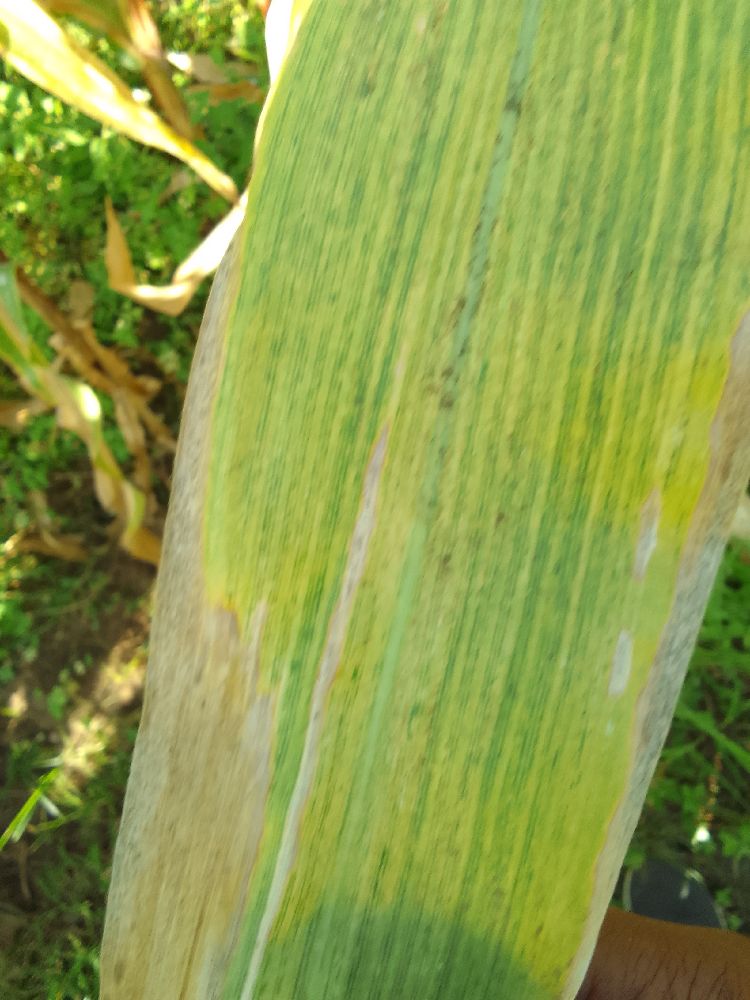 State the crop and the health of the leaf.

maize, maize lethal necrosis
